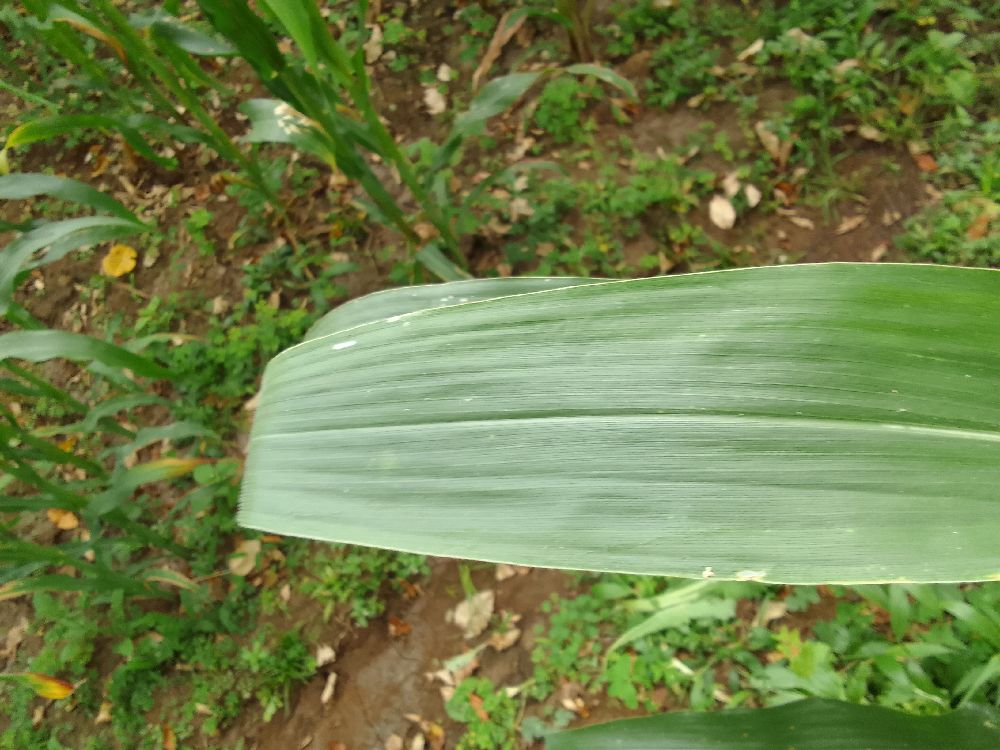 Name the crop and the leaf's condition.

maize, healthy
